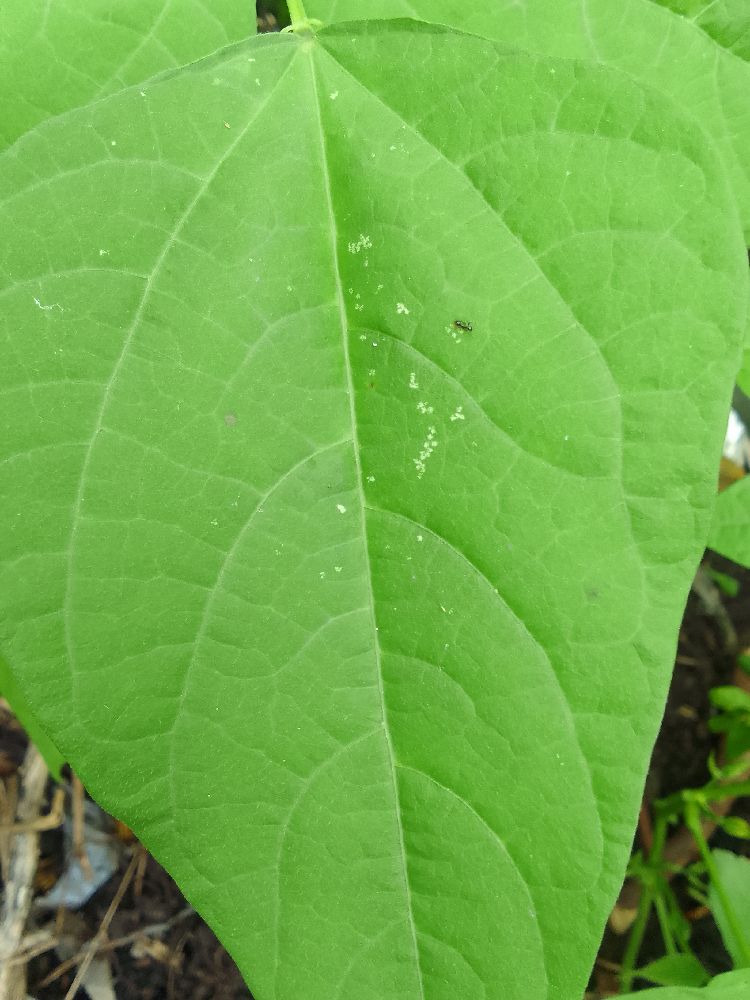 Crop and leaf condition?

common bean, healthy
